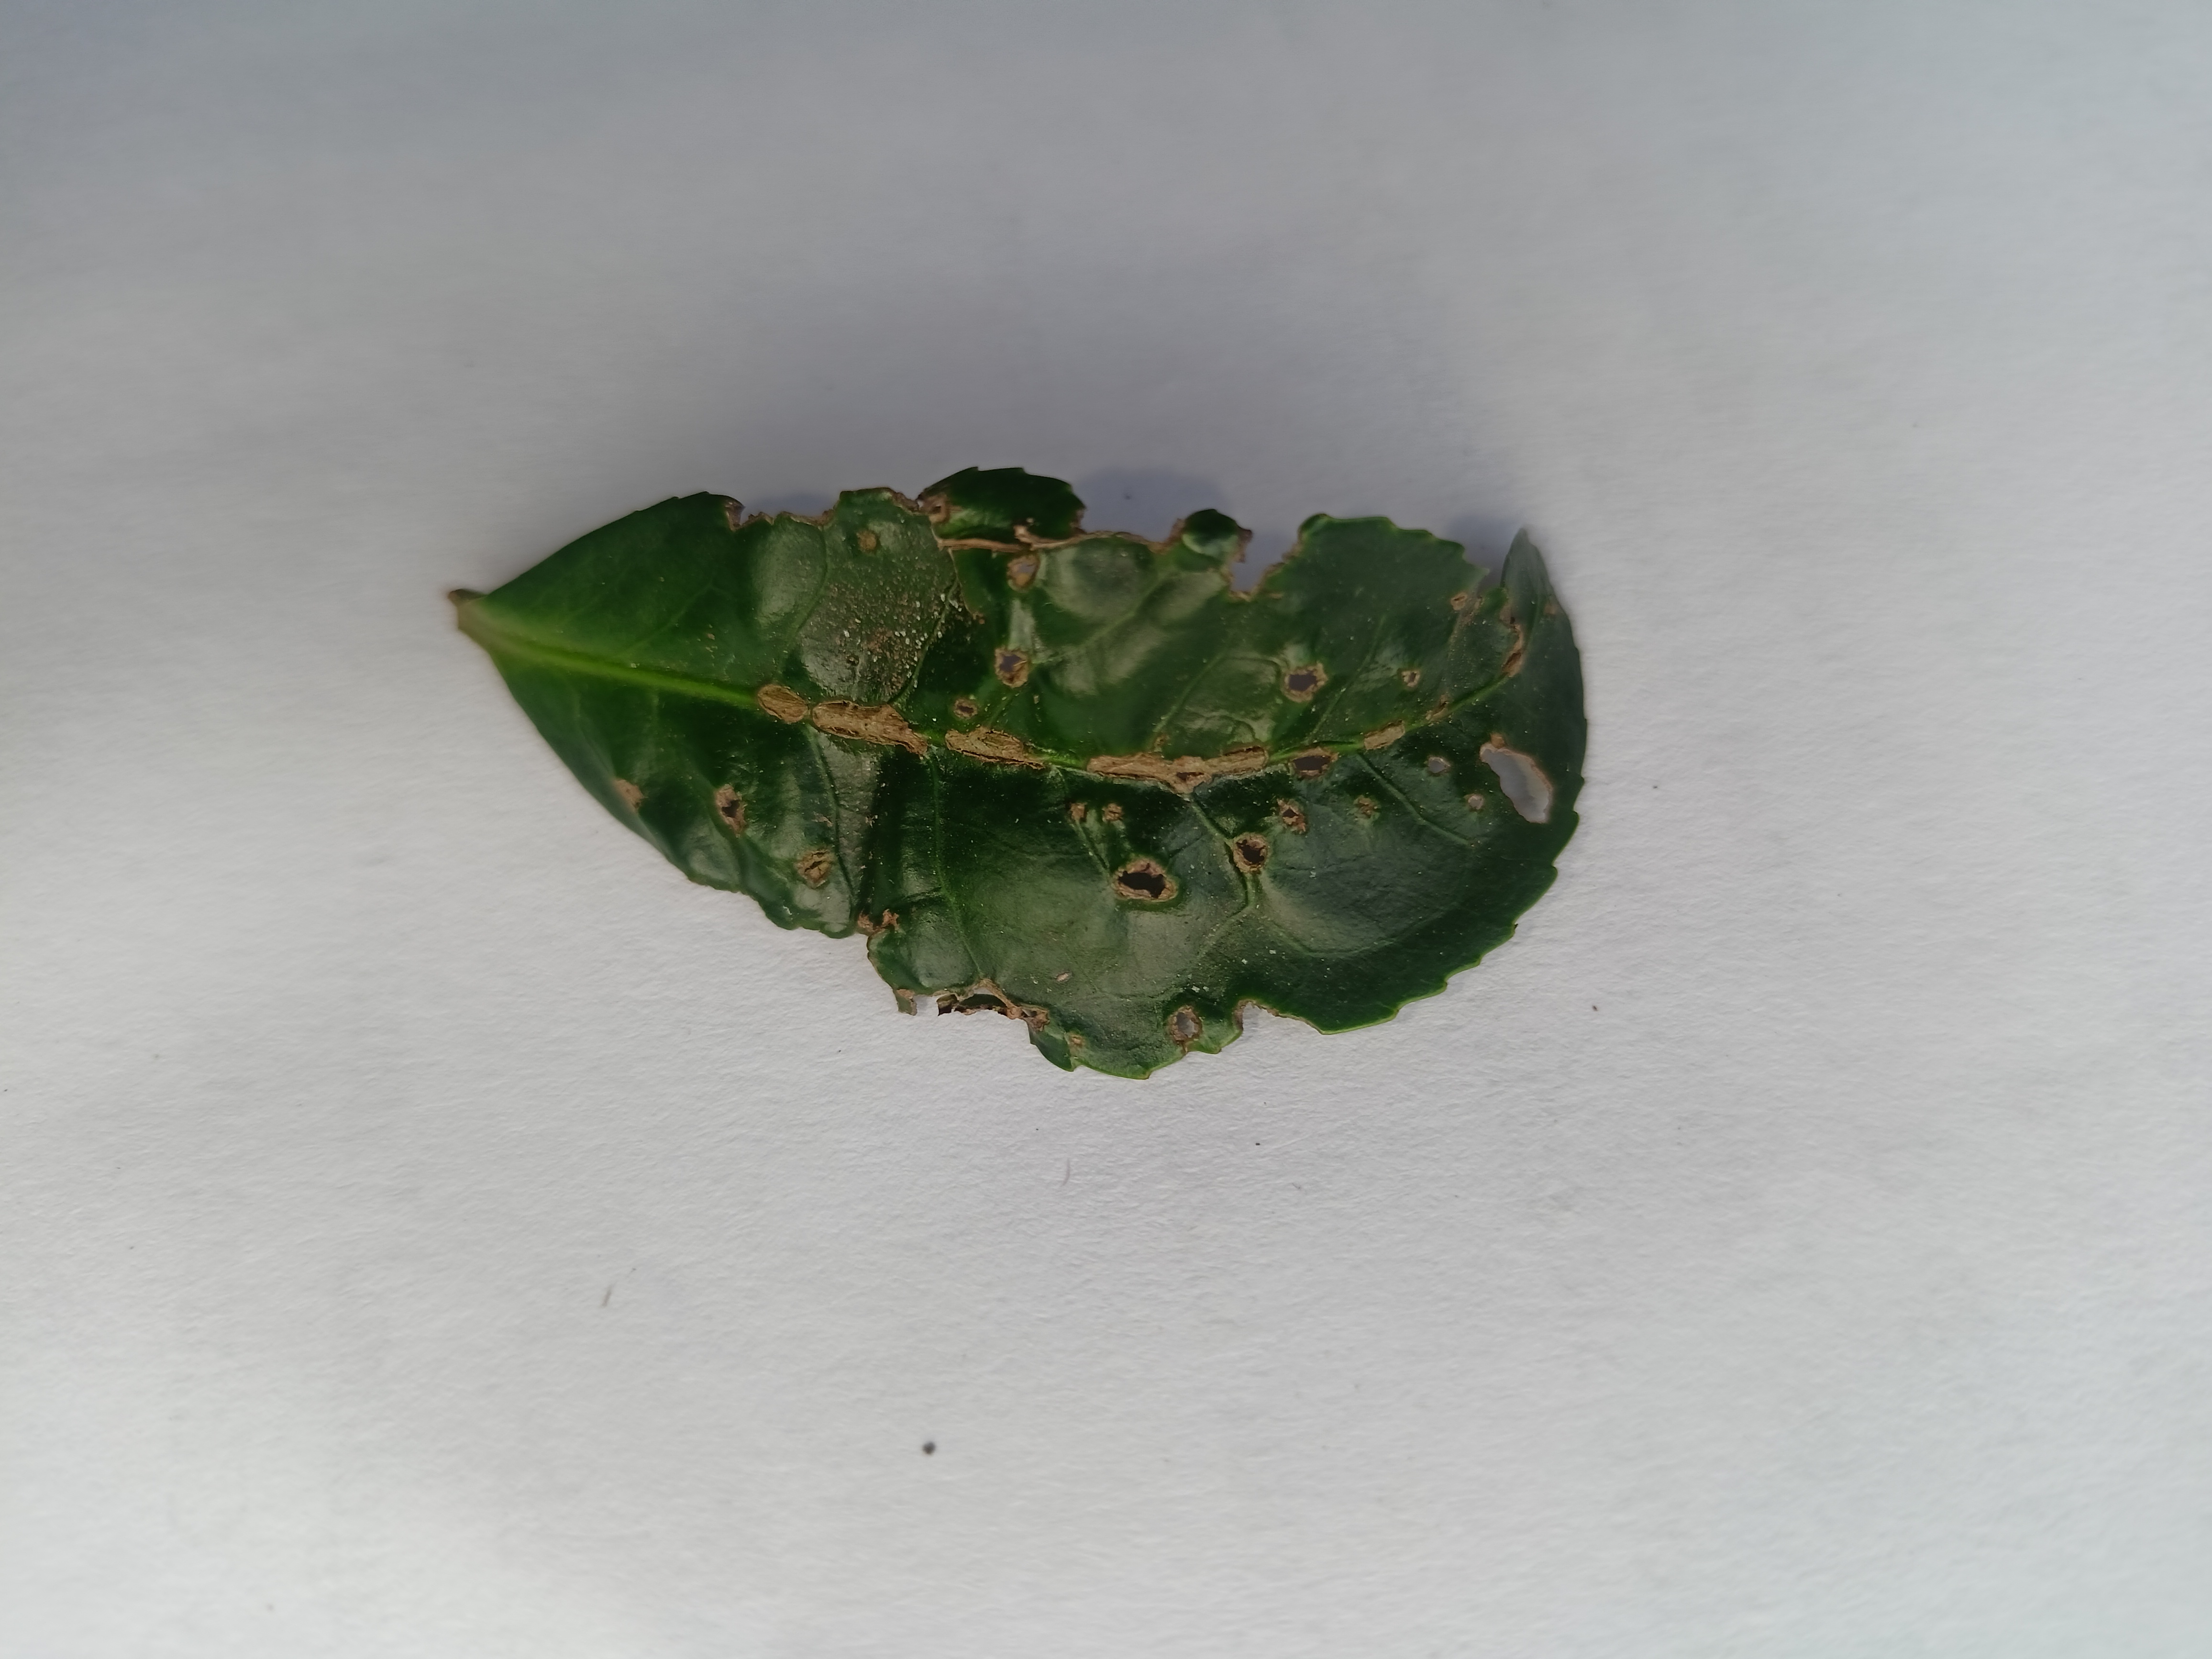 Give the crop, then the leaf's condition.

tea, helopeltis
